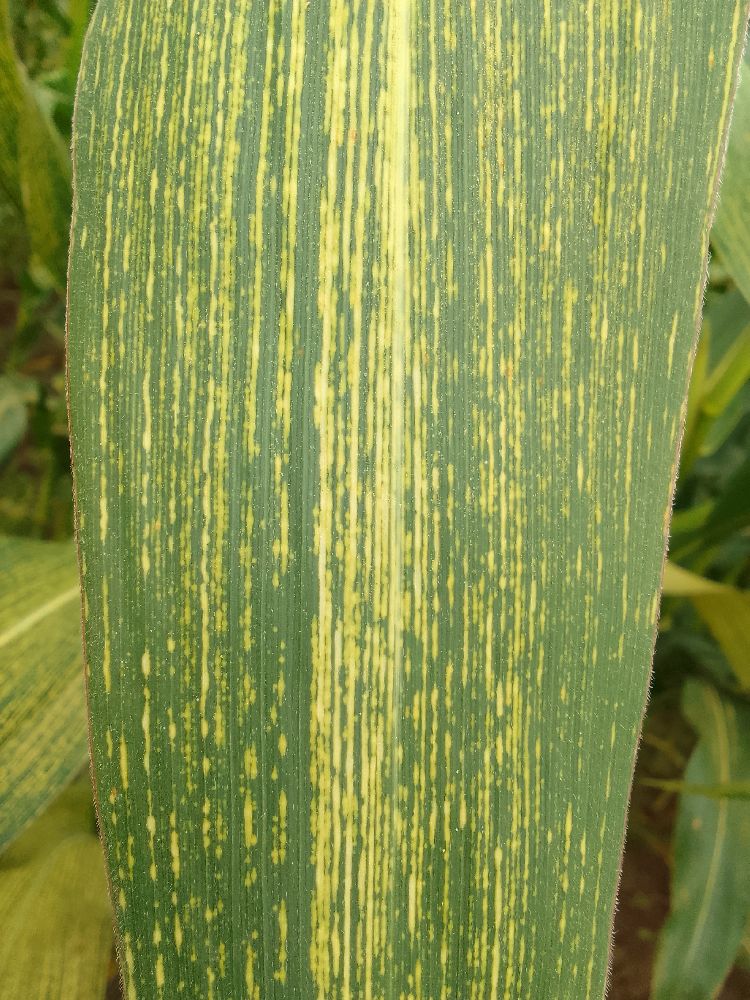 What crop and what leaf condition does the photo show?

maize, maize streak virus
